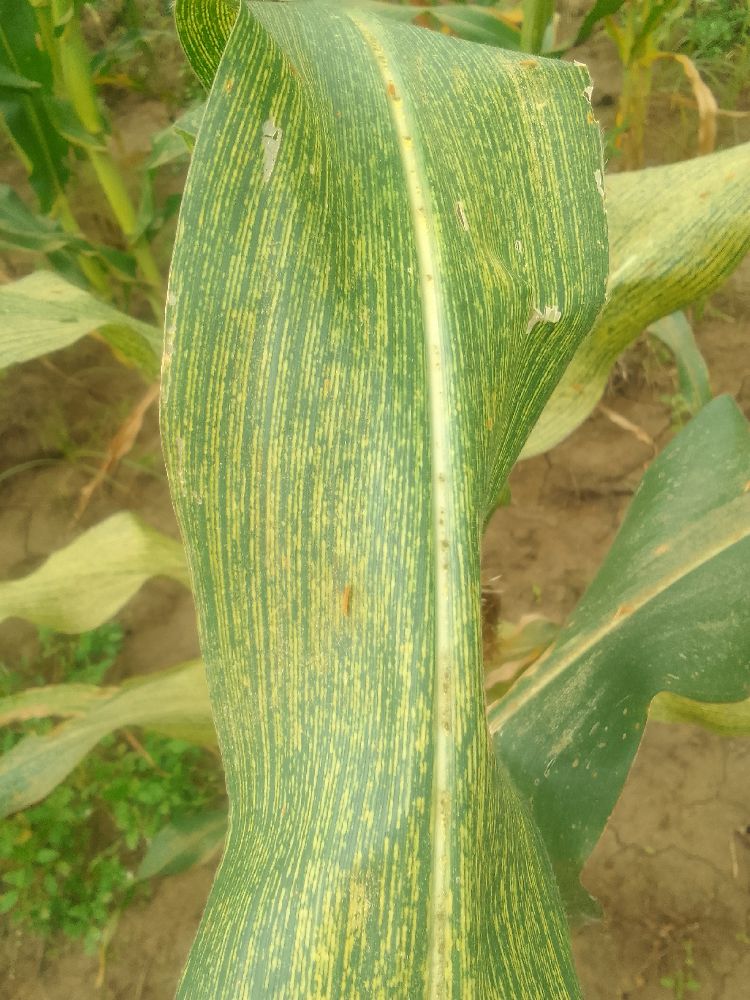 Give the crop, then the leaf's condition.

maize, maize streak virus
